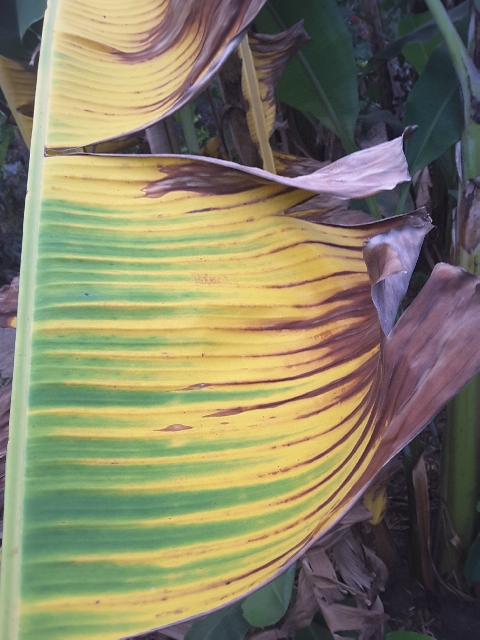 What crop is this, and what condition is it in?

banana, fusarium wilt race 1
